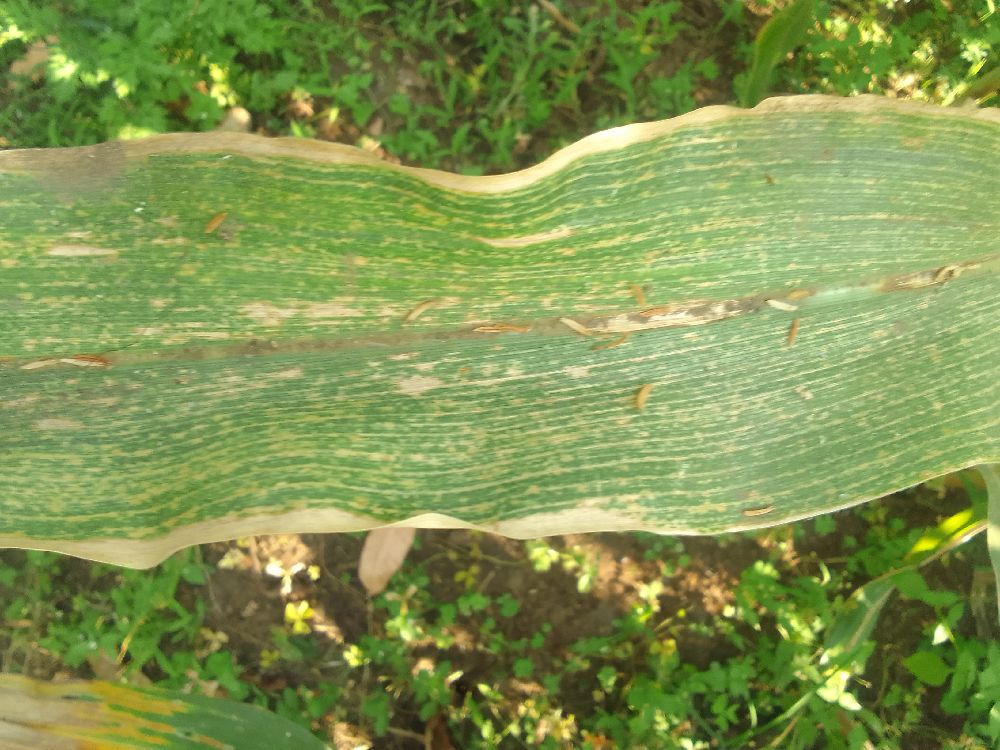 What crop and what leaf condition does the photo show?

maize, maize lethal necrosis
